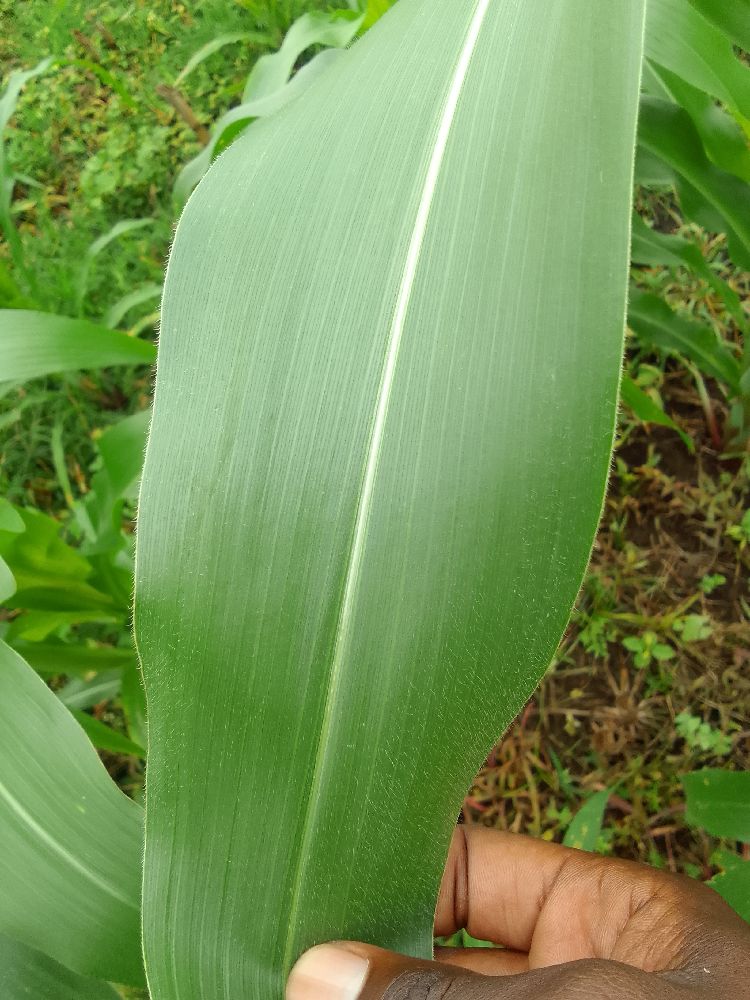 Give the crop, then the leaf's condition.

maize, healthy
